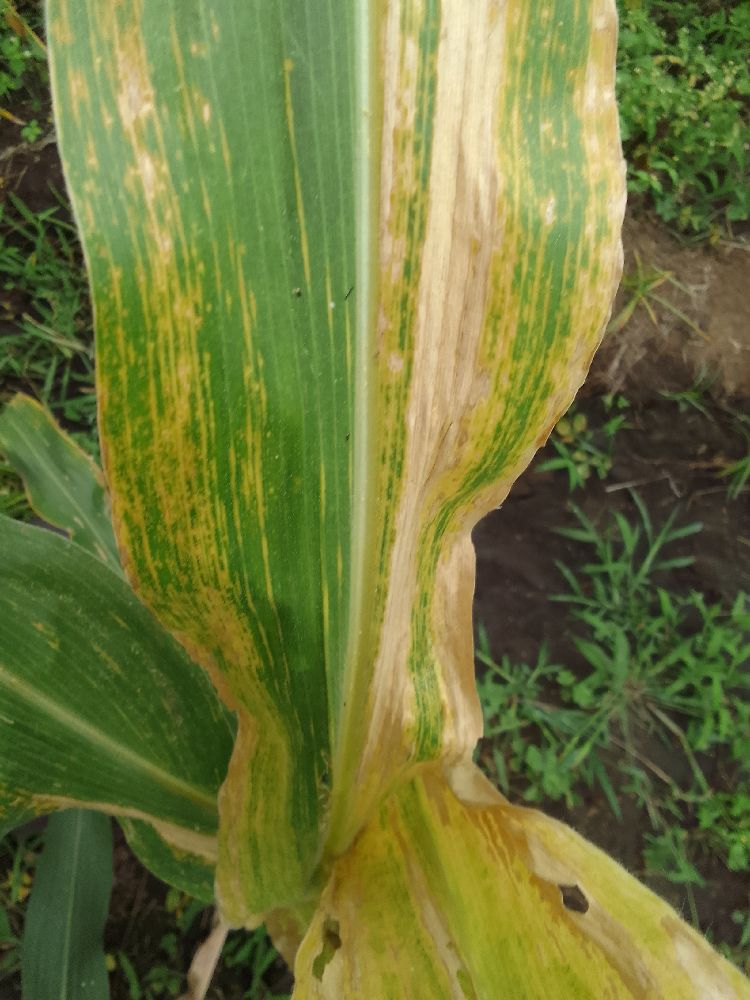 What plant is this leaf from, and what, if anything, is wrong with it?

maize, maize lethal necrosis
